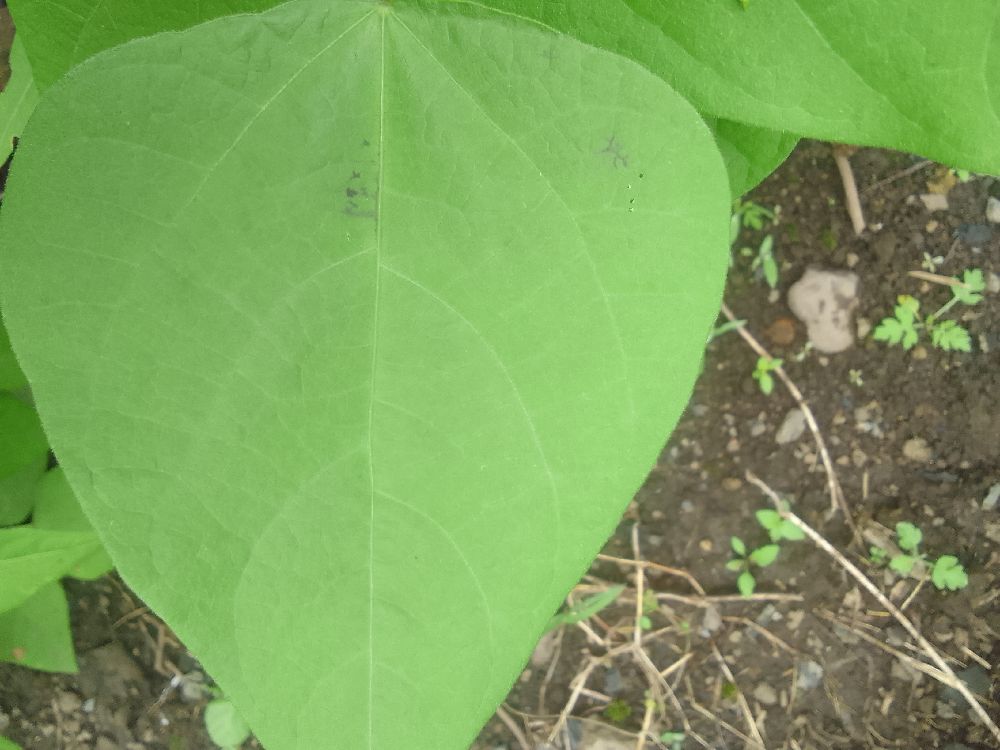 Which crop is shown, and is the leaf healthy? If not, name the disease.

common bean, healthy
